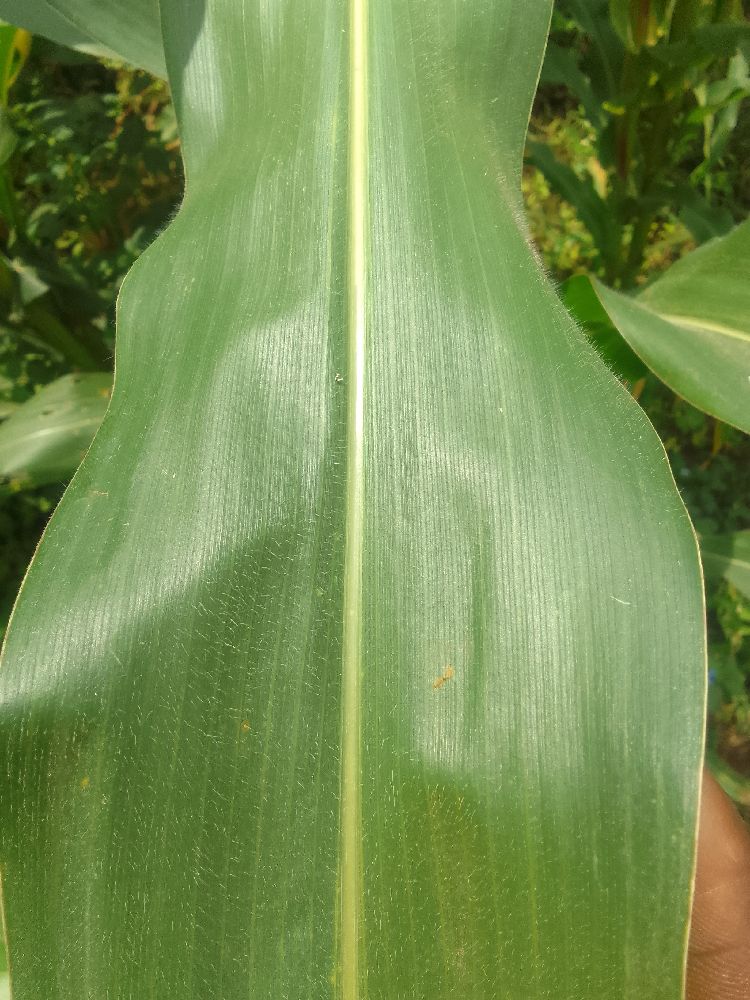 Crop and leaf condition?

maize, healthy
